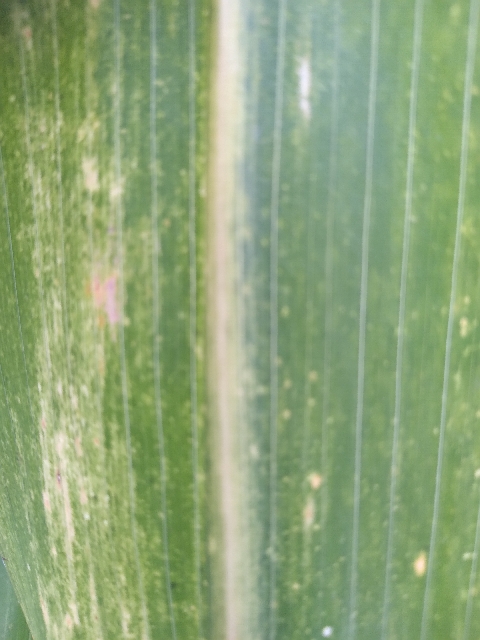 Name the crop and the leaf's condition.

maize, maize lethal necrosis
